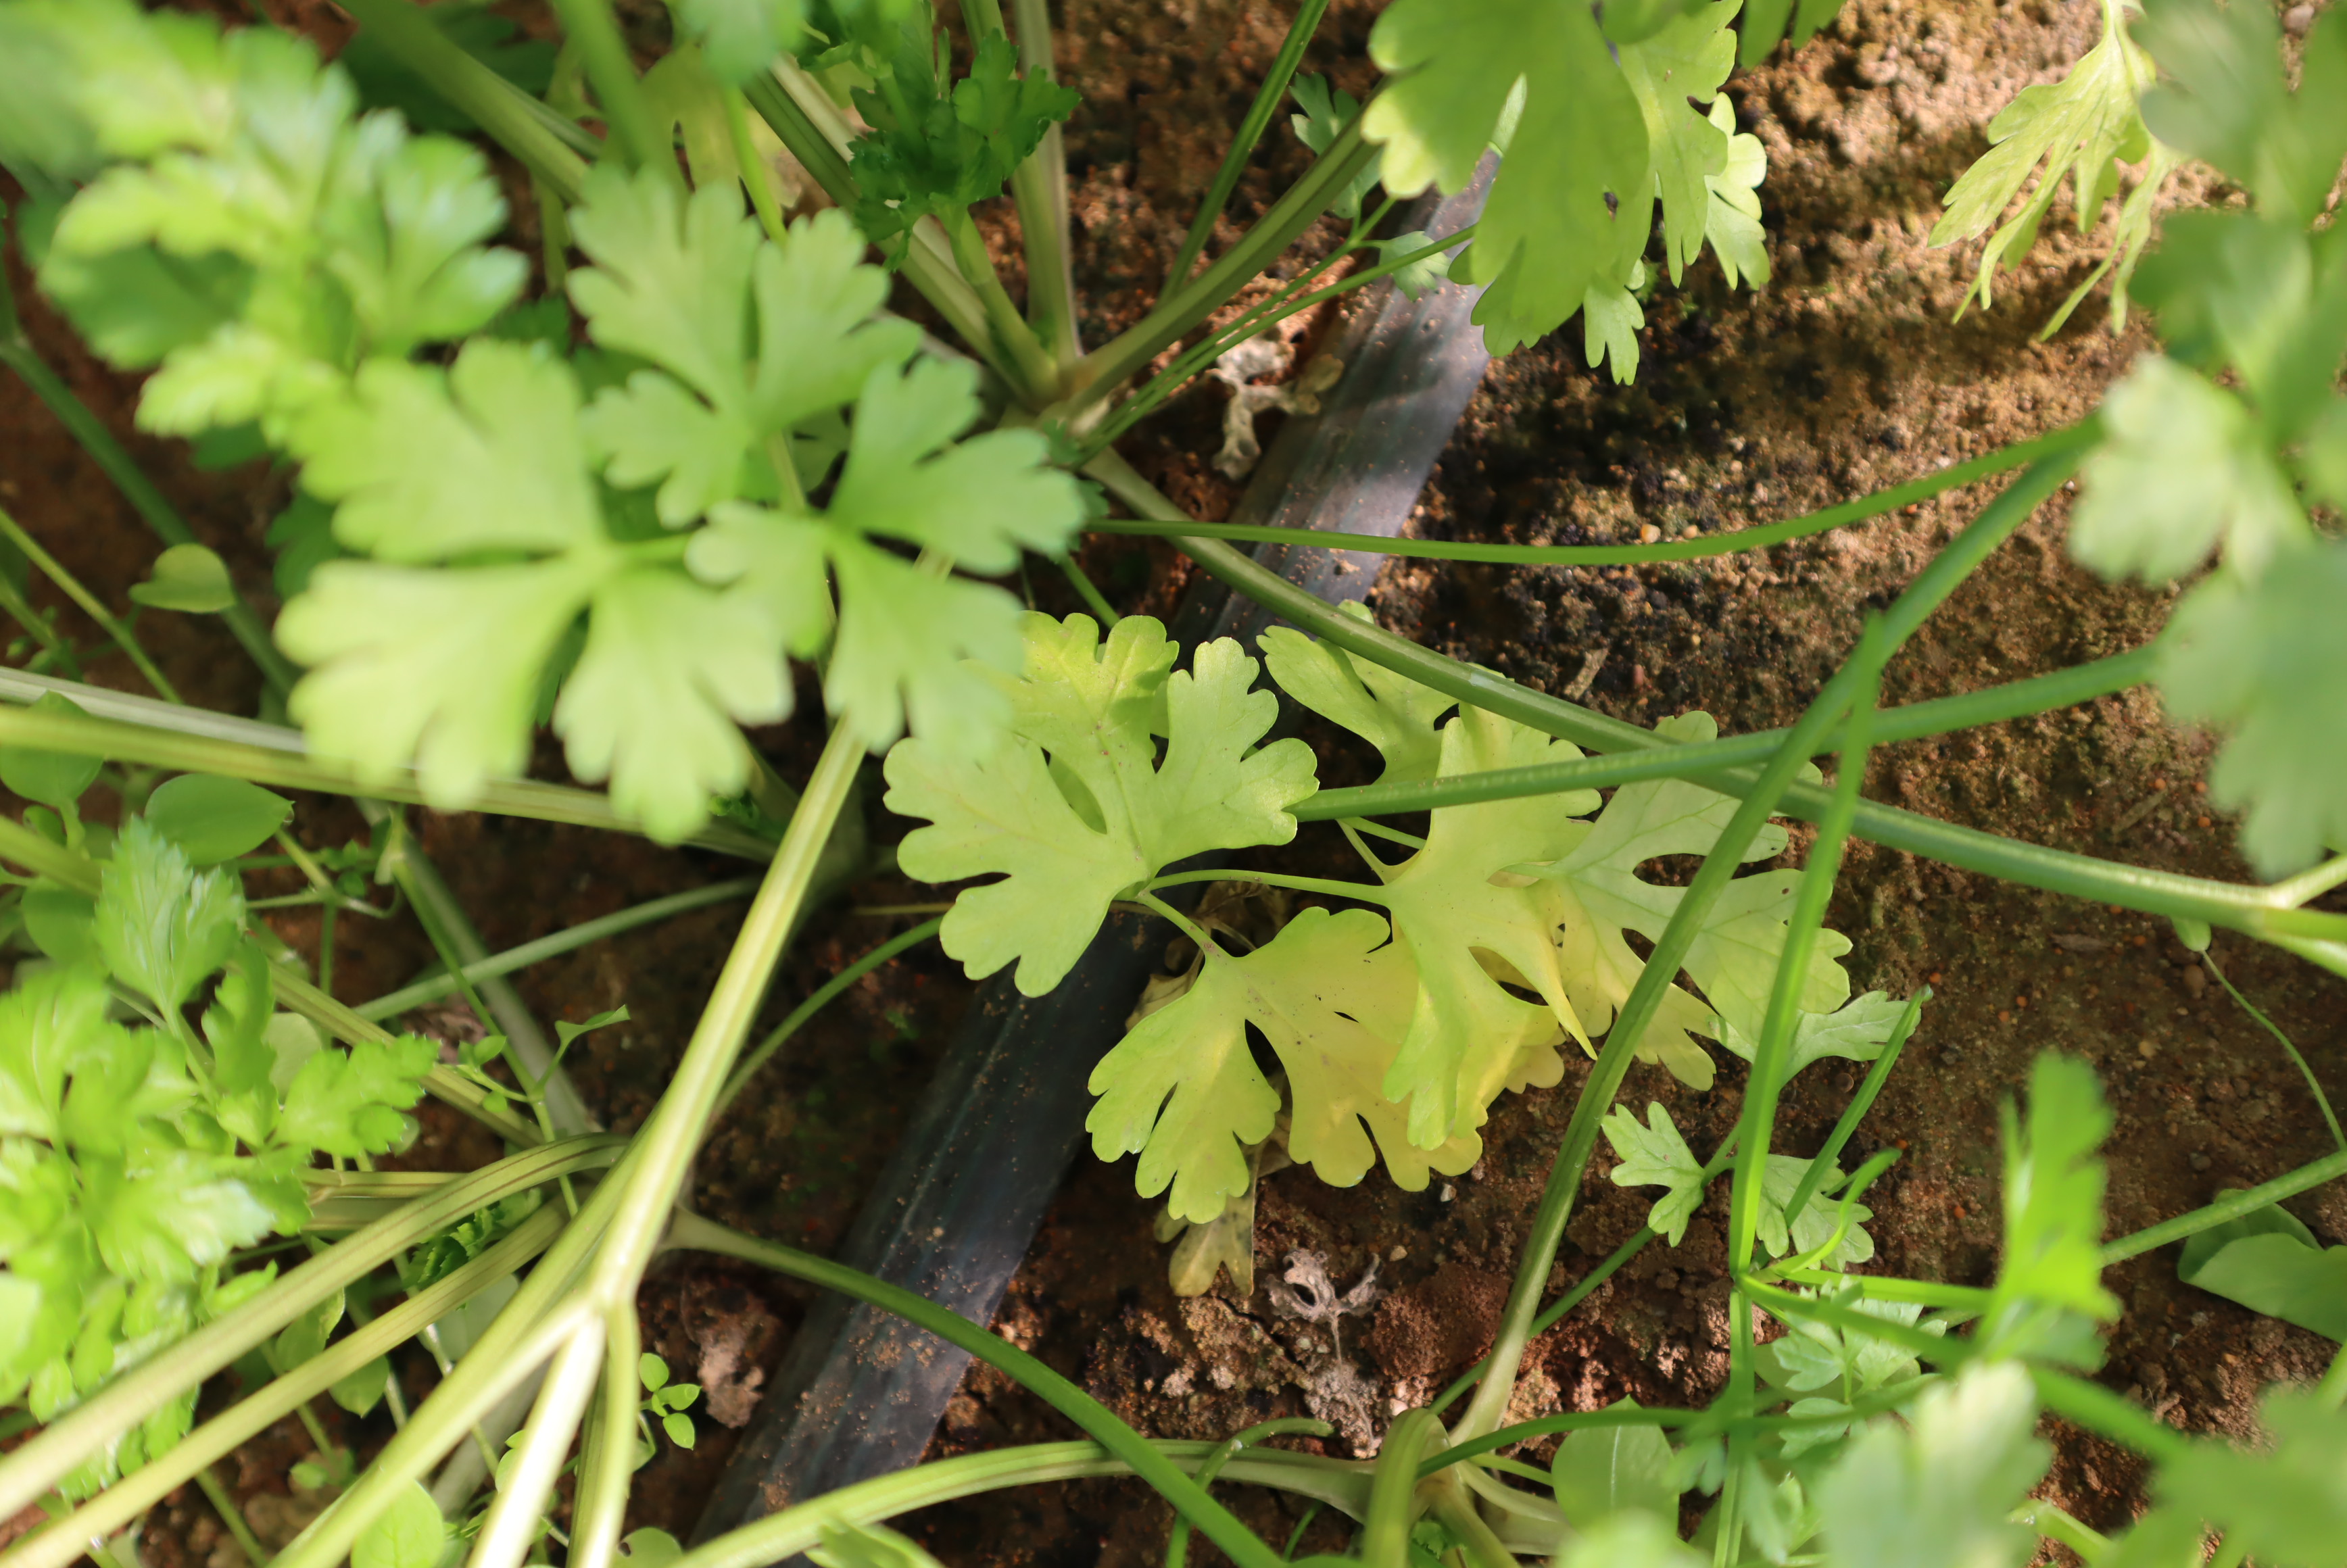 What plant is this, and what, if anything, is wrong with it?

parsley, chlorosis
